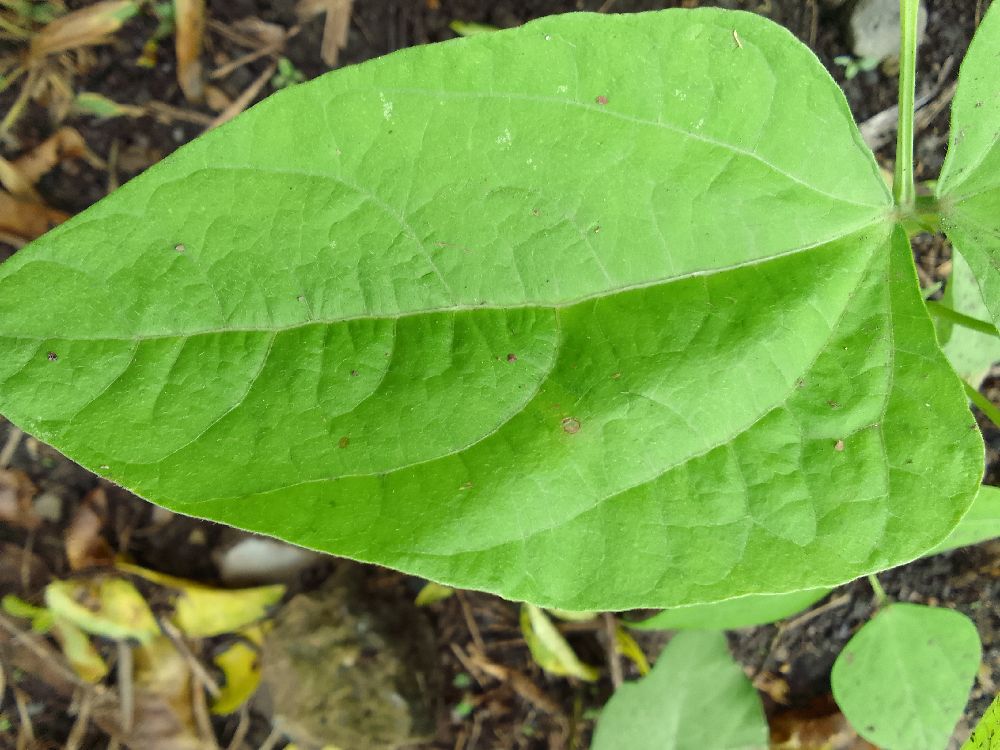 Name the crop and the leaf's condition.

common bean, healthy
